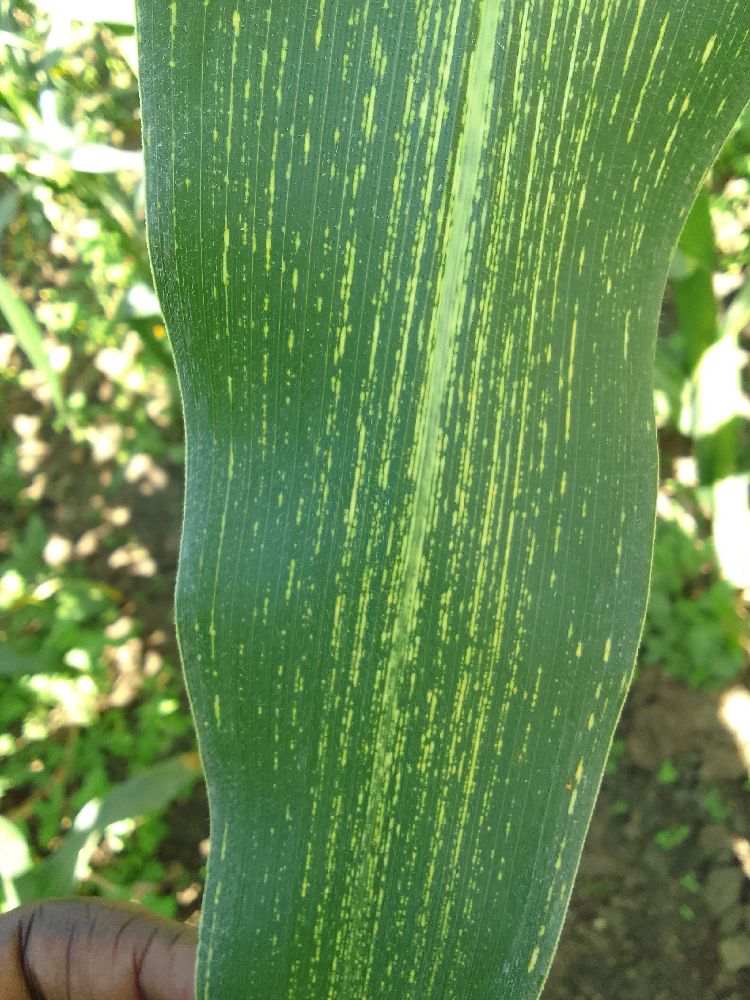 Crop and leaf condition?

maize, maize streak virus
